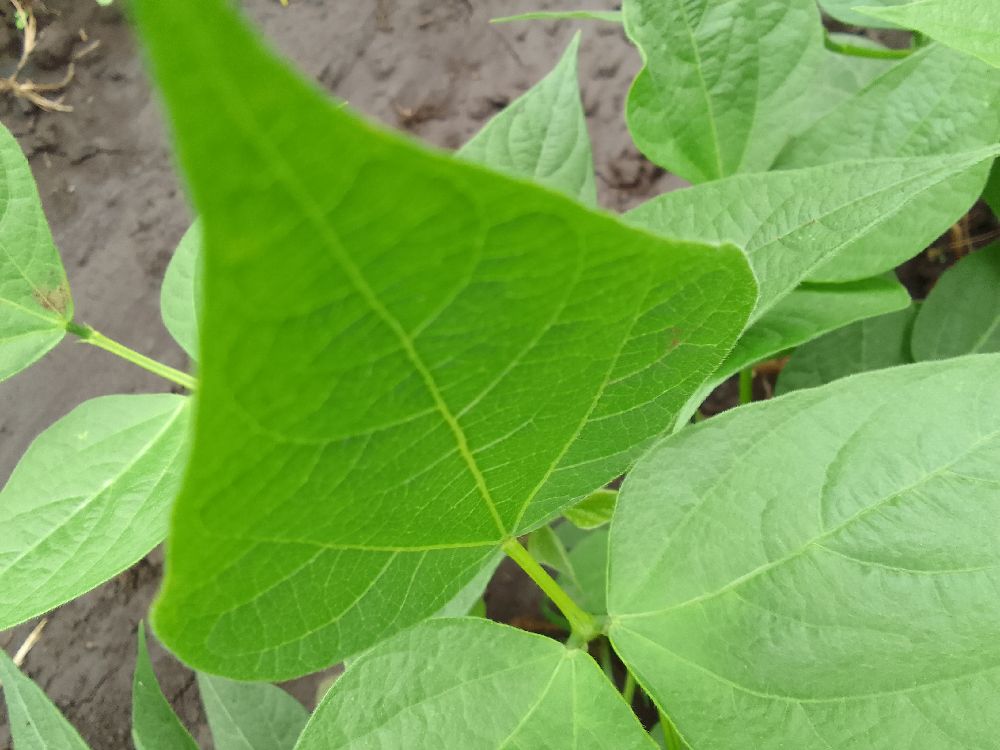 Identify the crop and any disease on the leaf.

common bean, healthy
